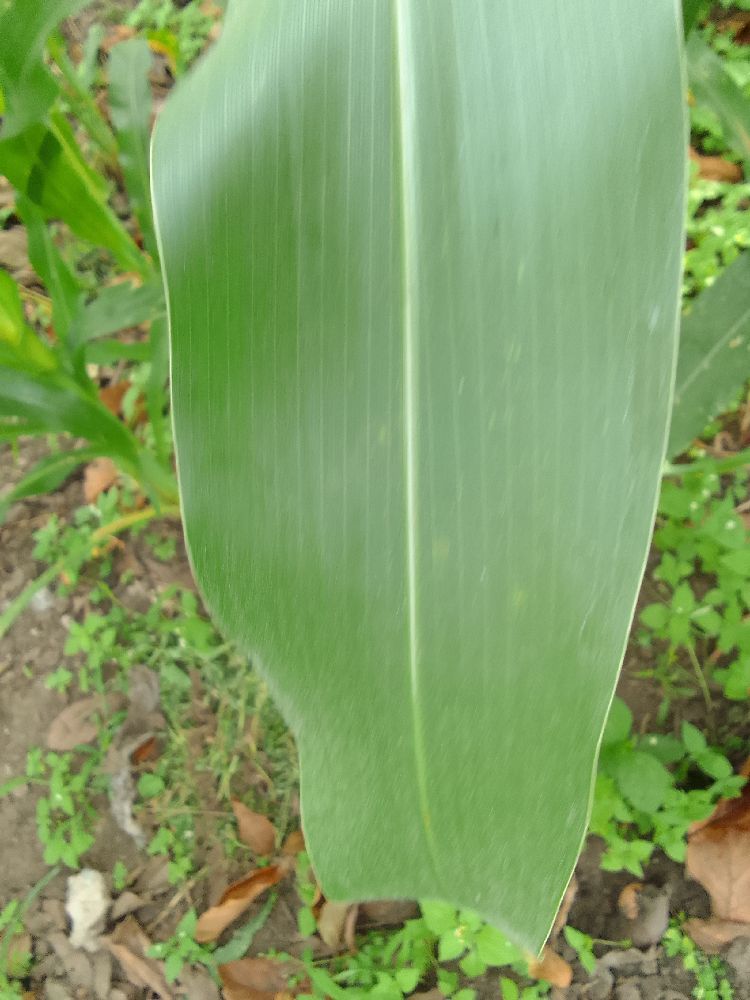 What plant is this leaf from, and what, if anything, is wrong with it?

maize, healthy
